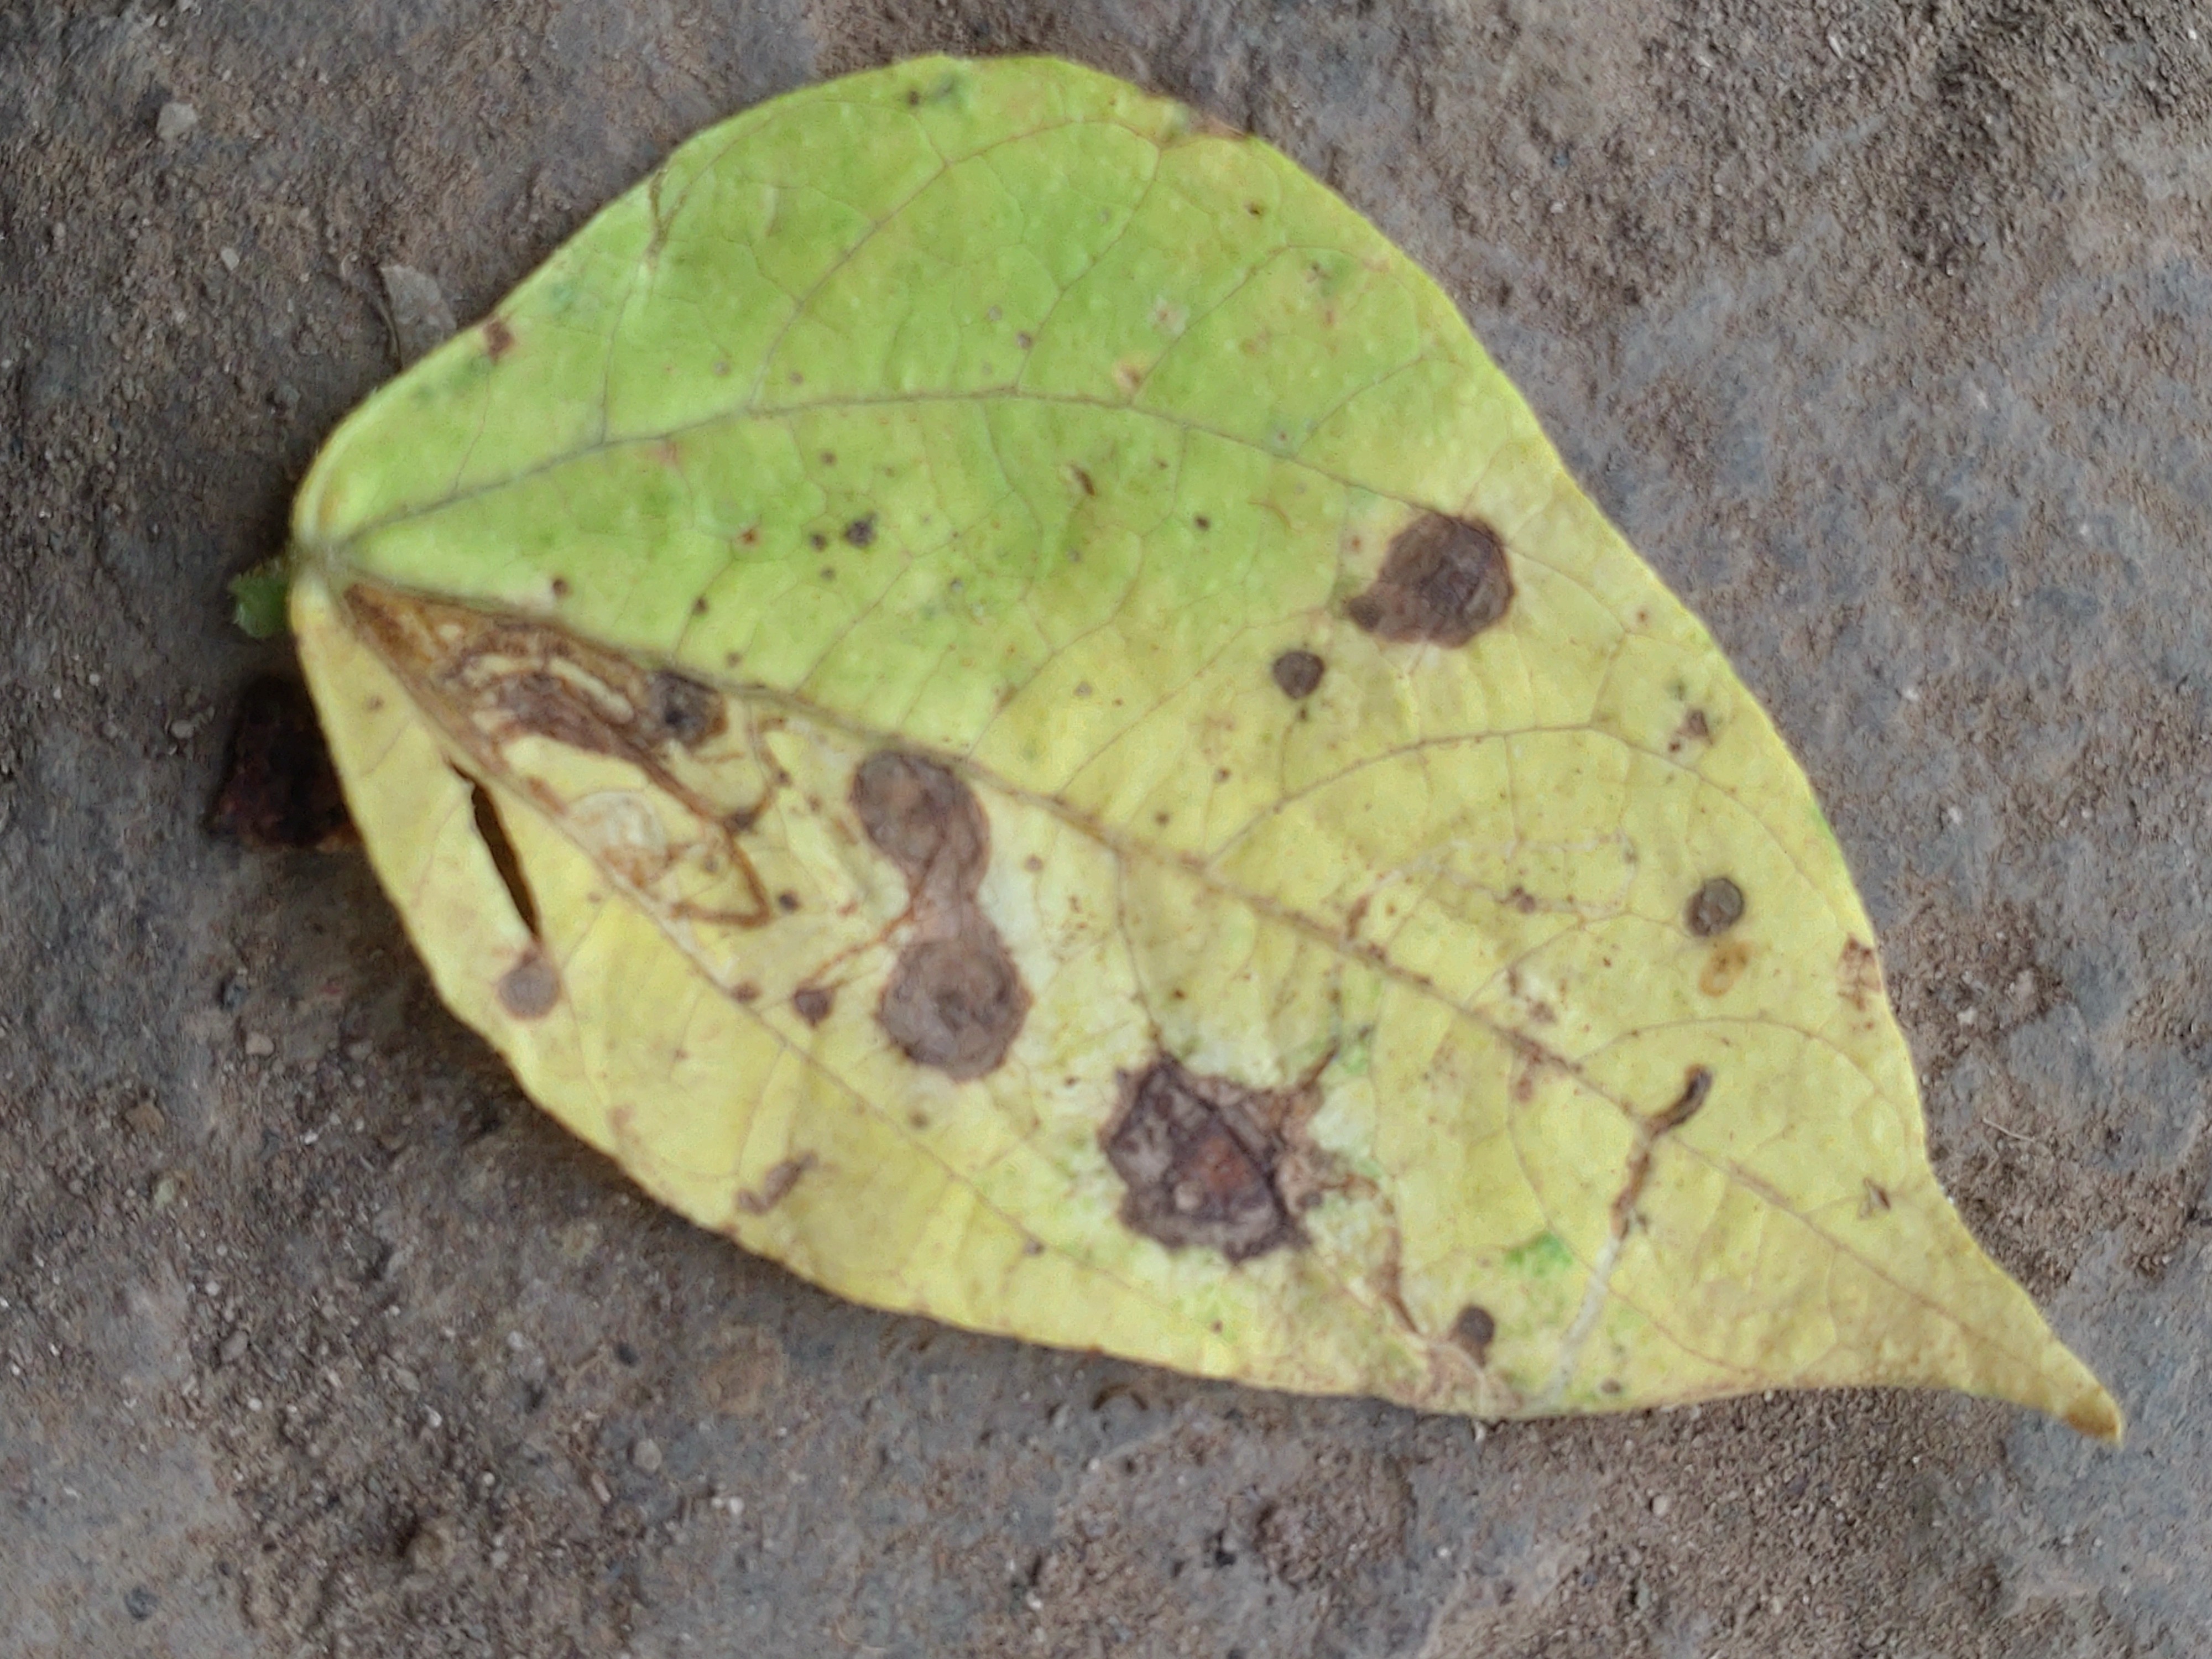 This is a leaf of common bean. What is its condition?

anthracnose
